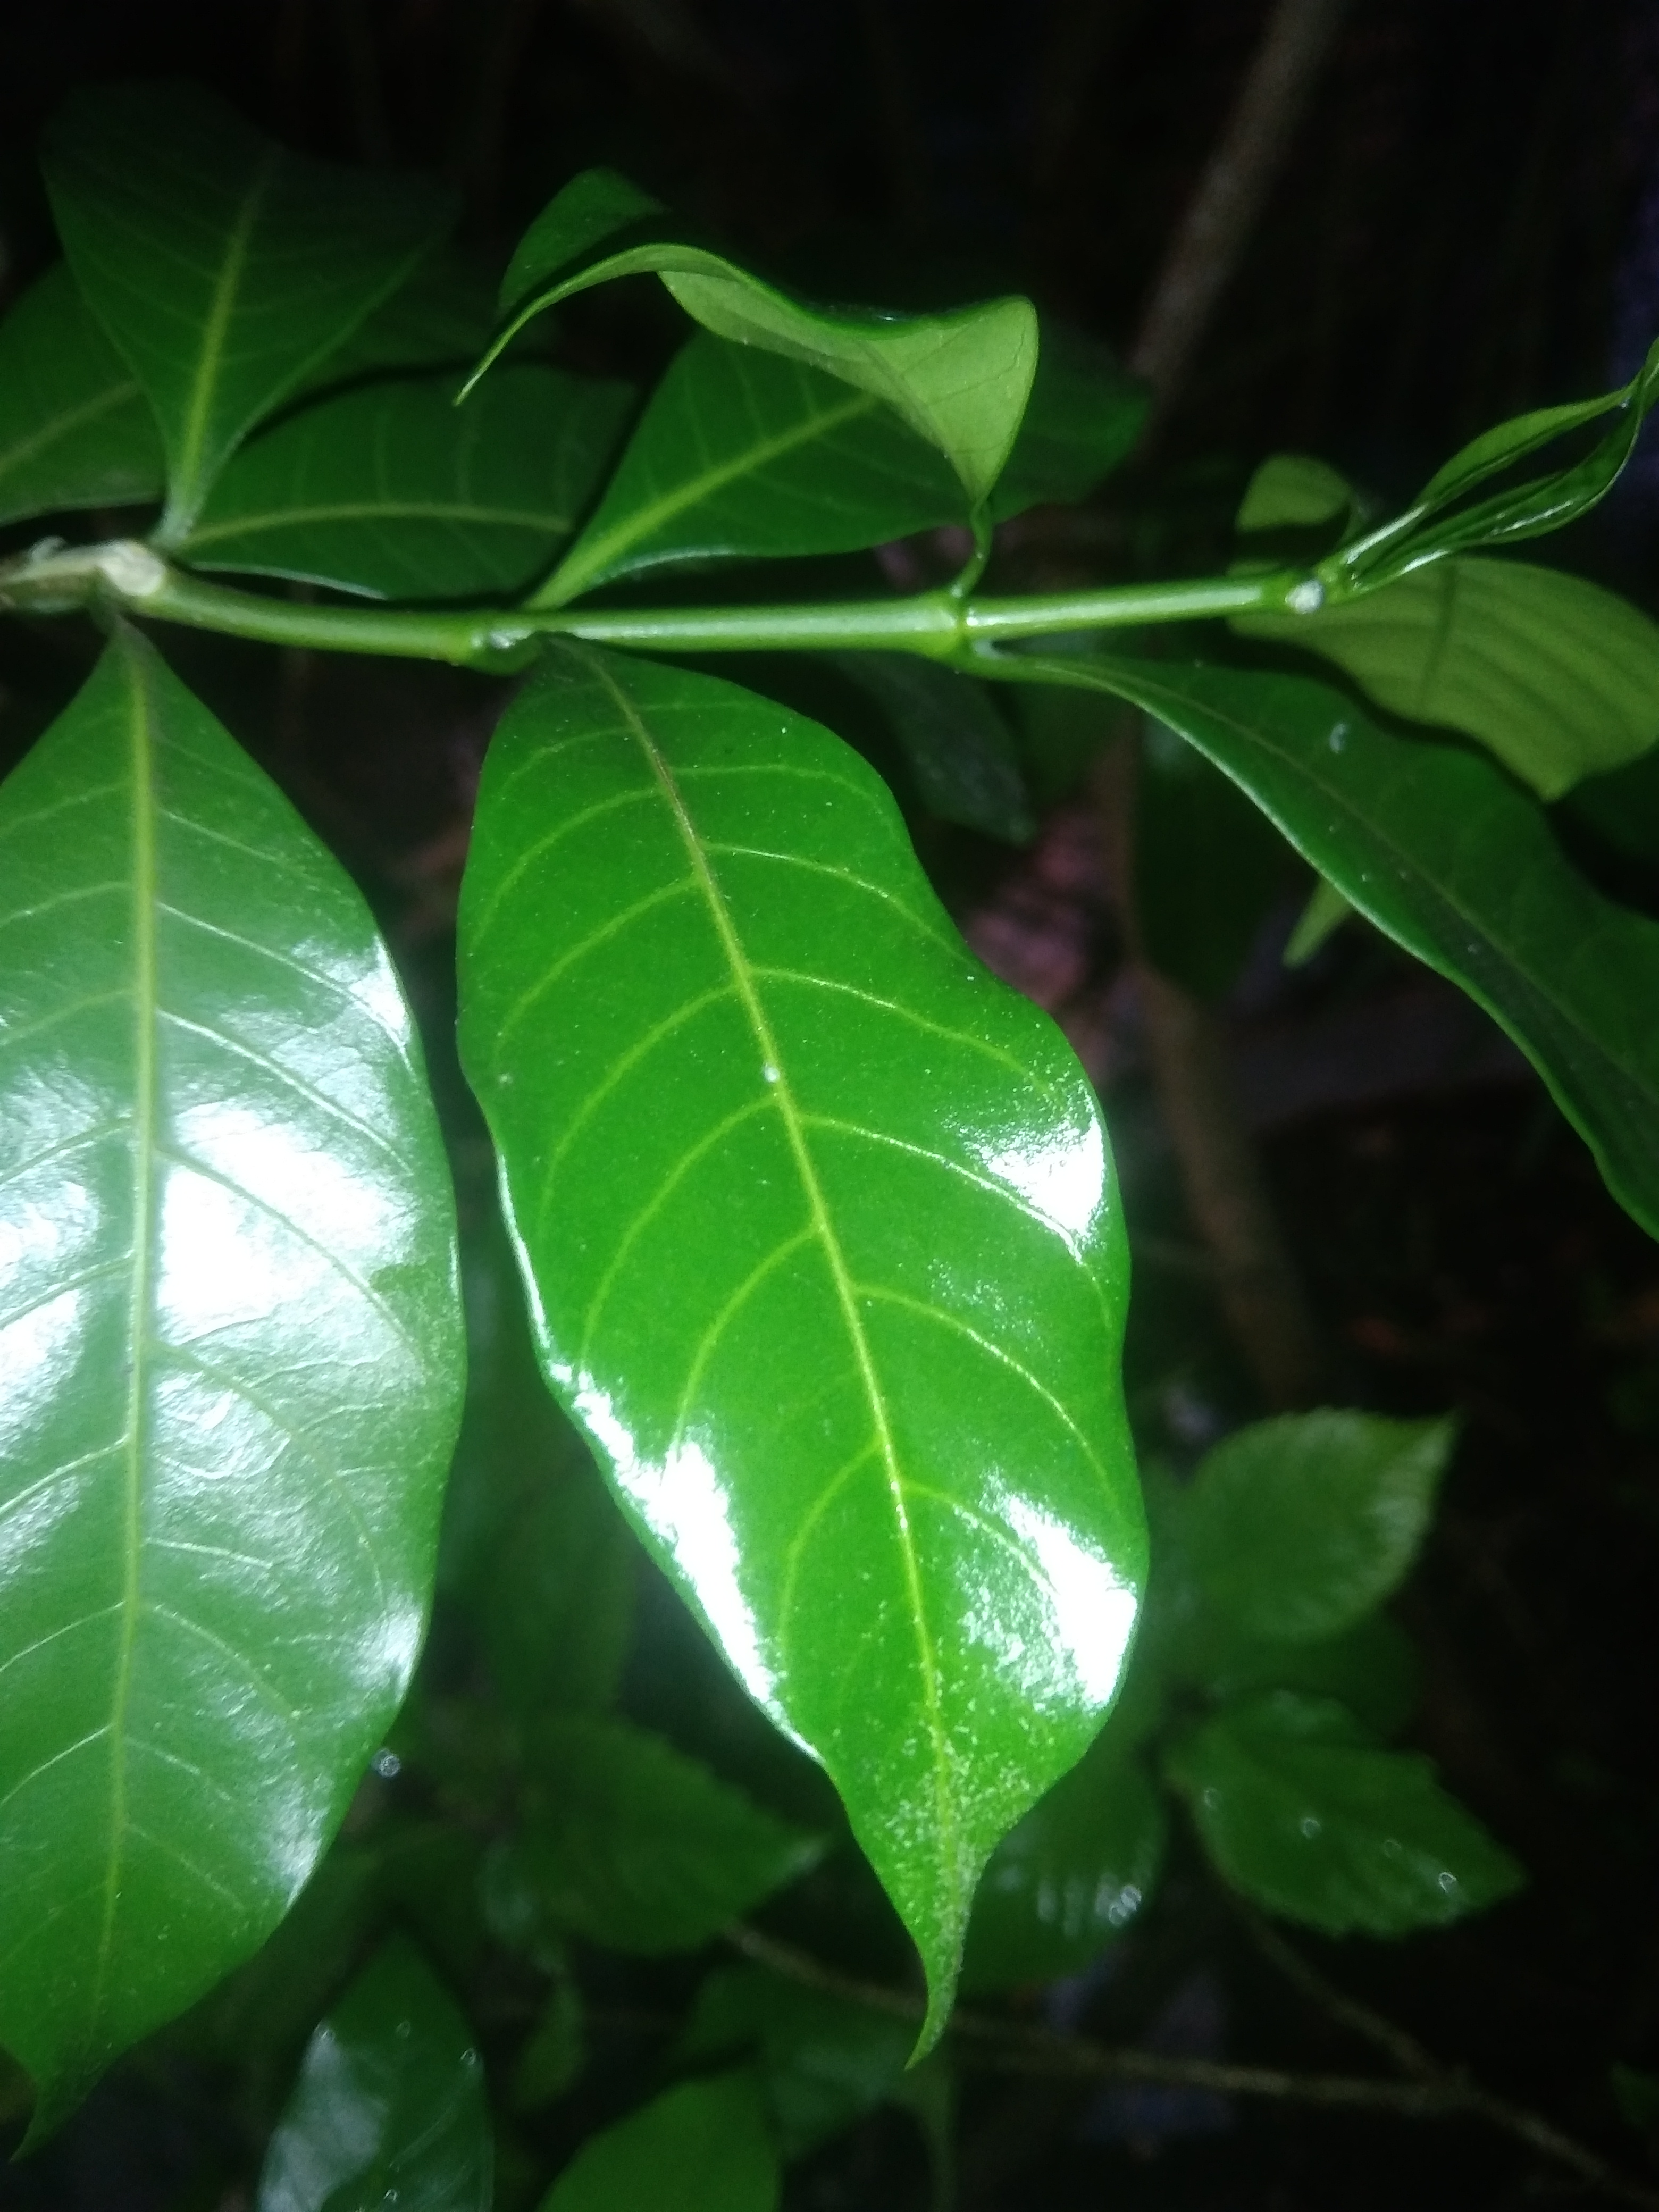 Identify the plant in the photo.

togor
